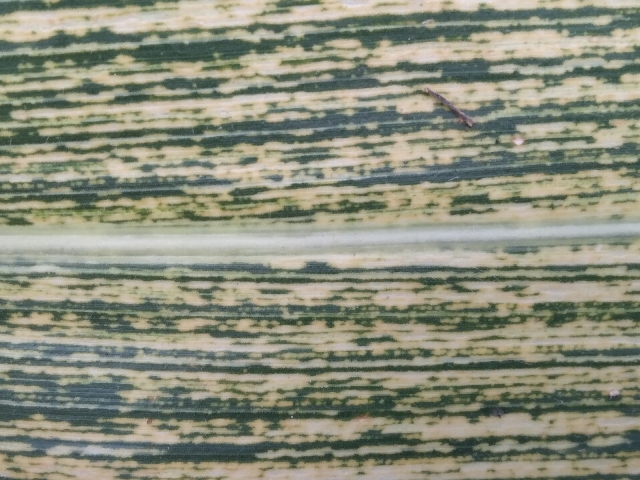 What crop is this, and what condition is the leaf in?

maize, maize streak virus
